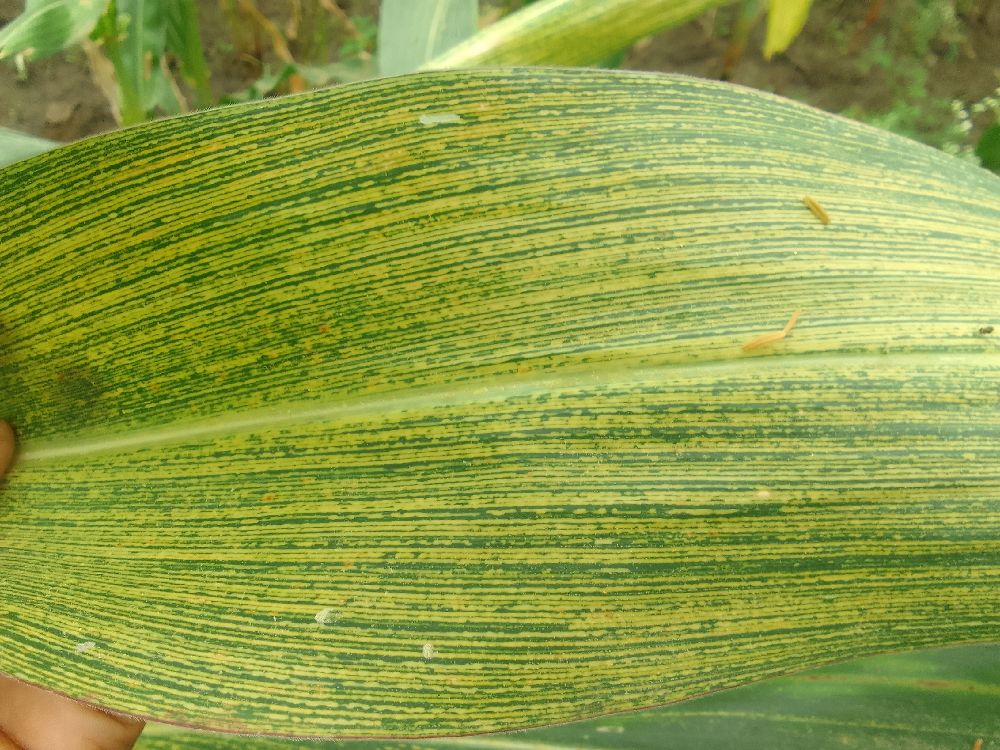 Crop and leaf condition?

maize, maize streak virus
